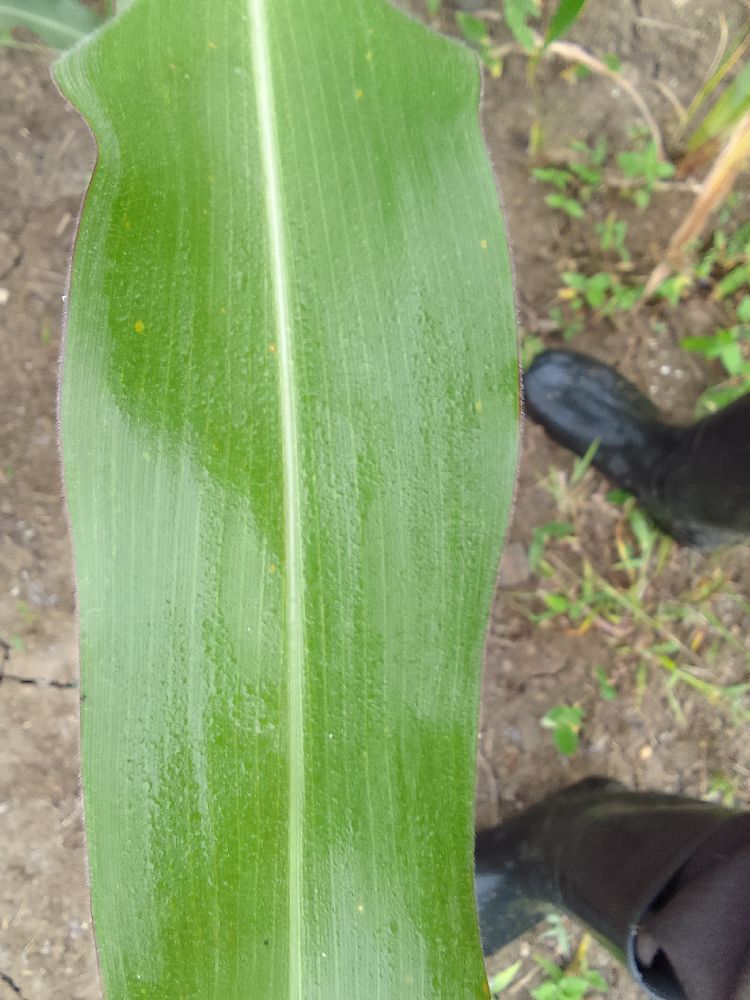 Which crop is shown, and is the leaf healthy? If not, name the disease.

maize, healthy
